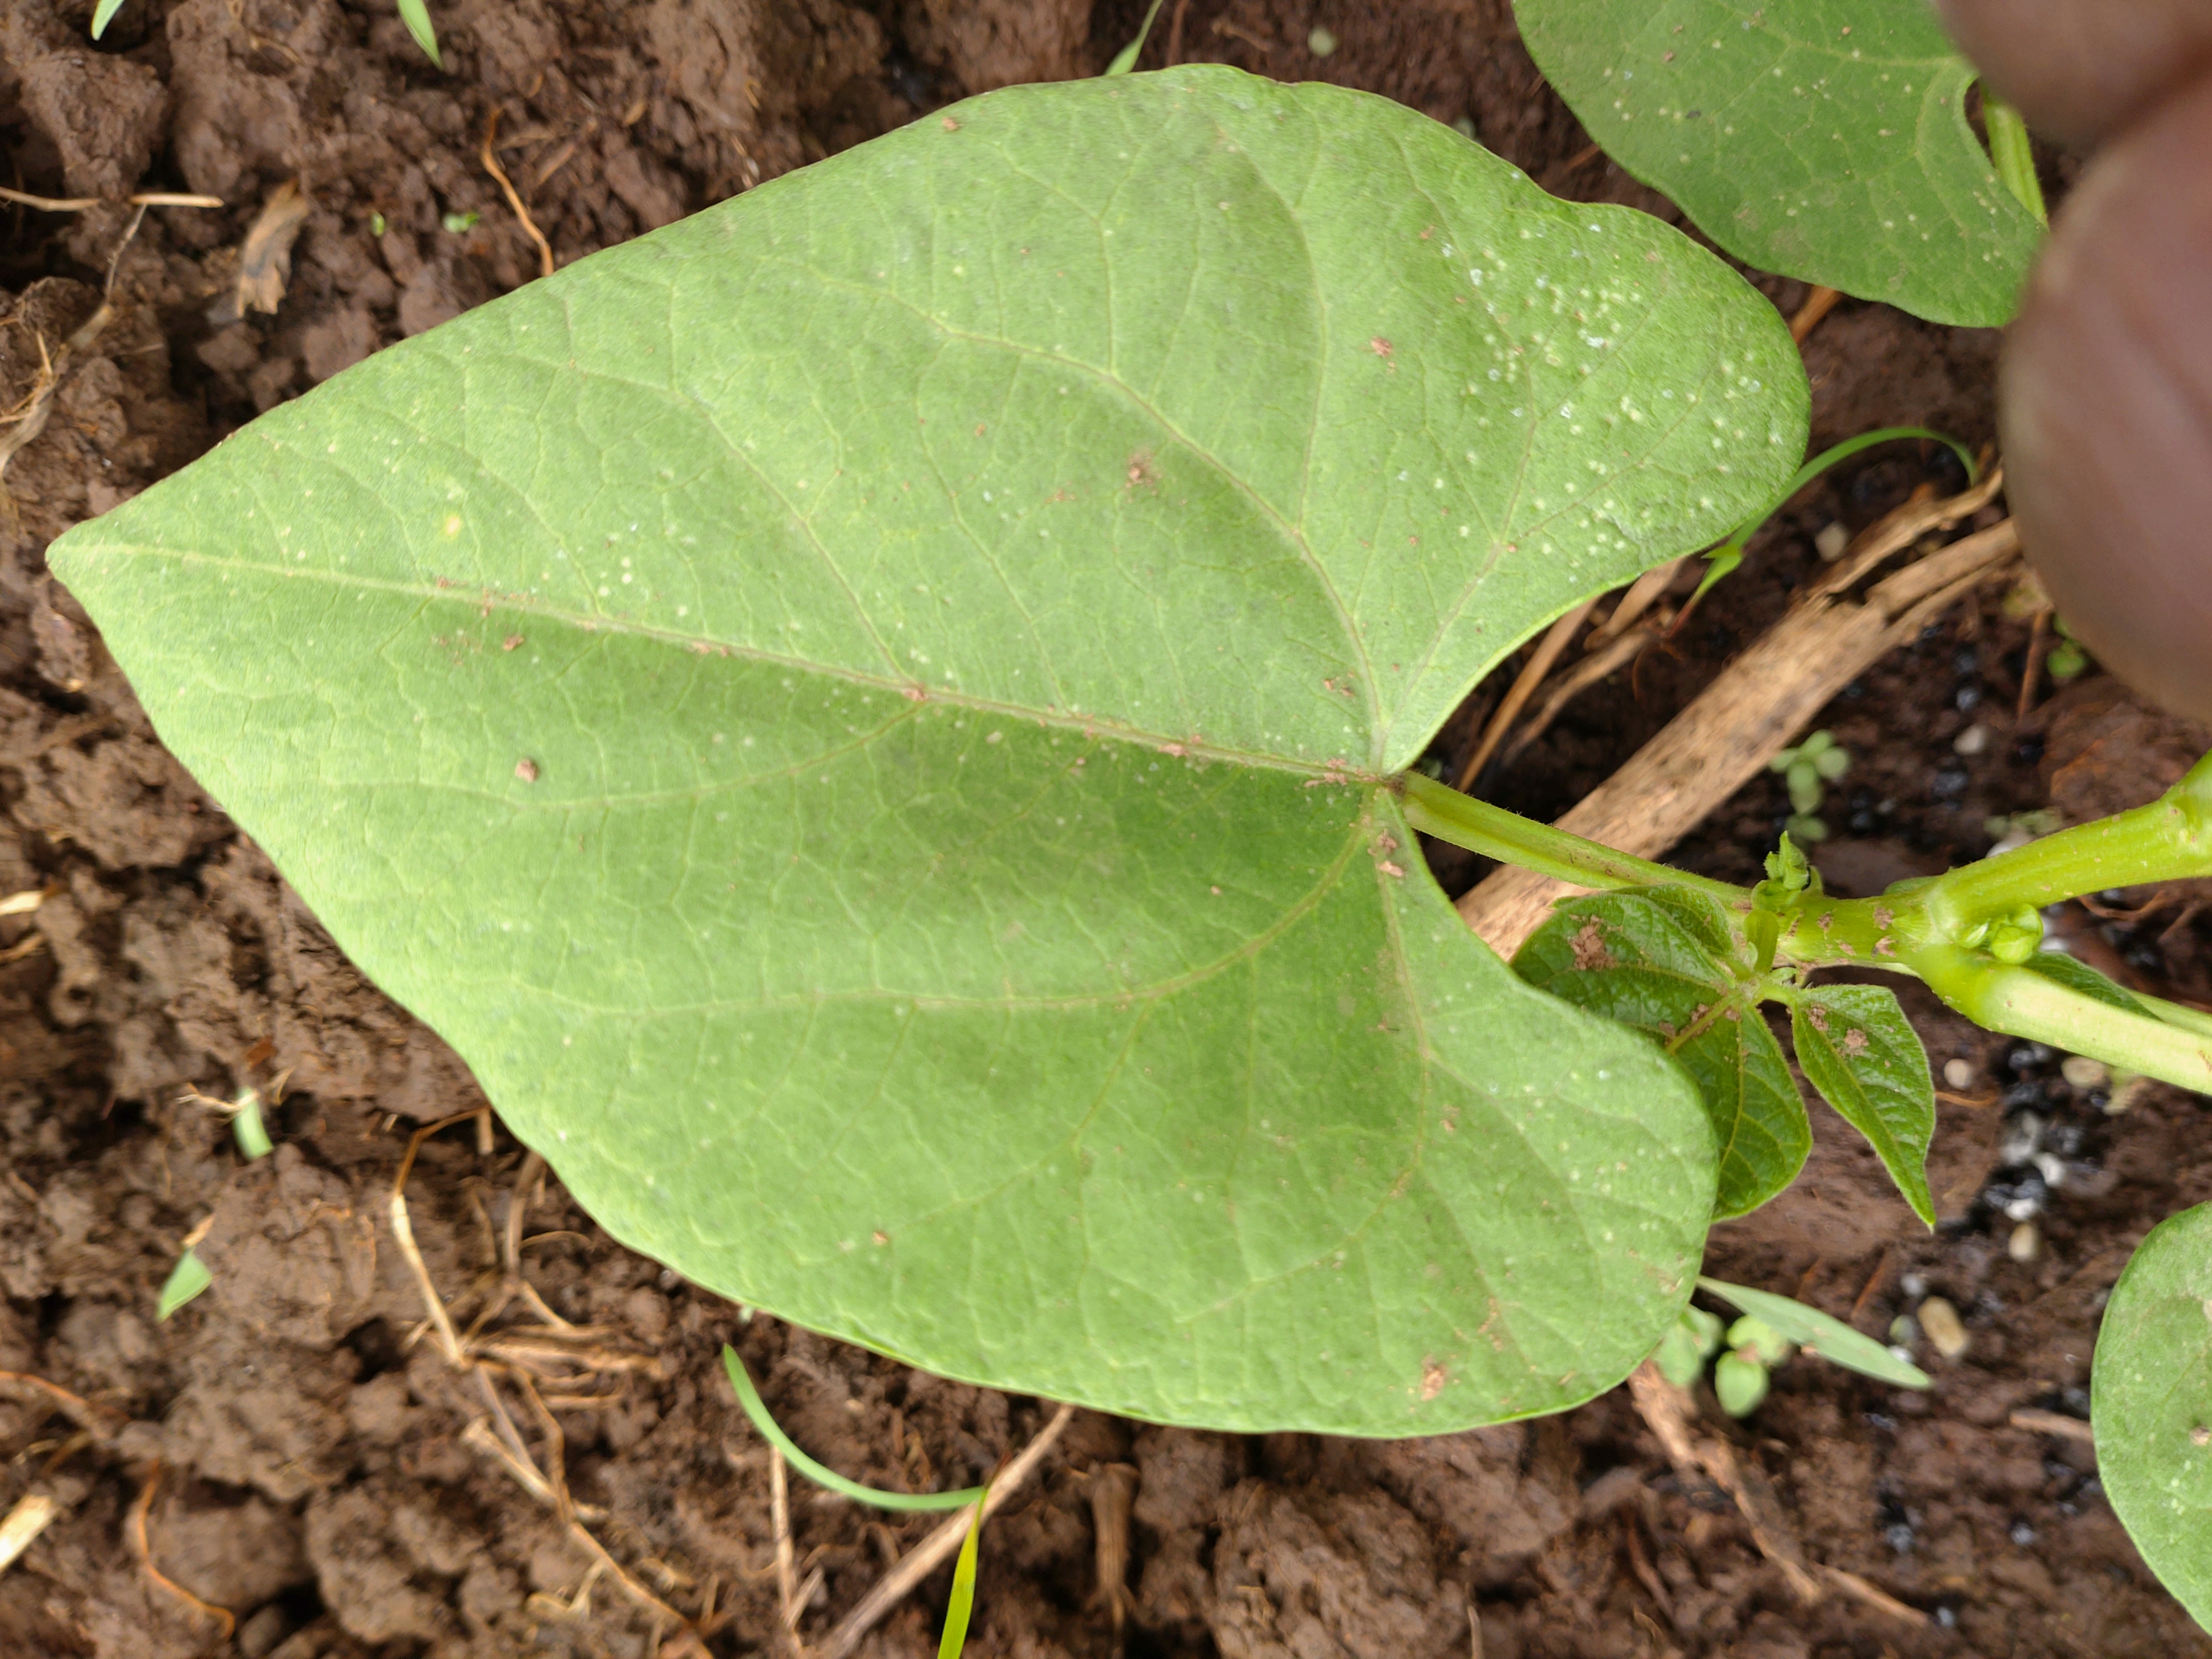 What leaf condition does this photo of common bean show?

healthy
